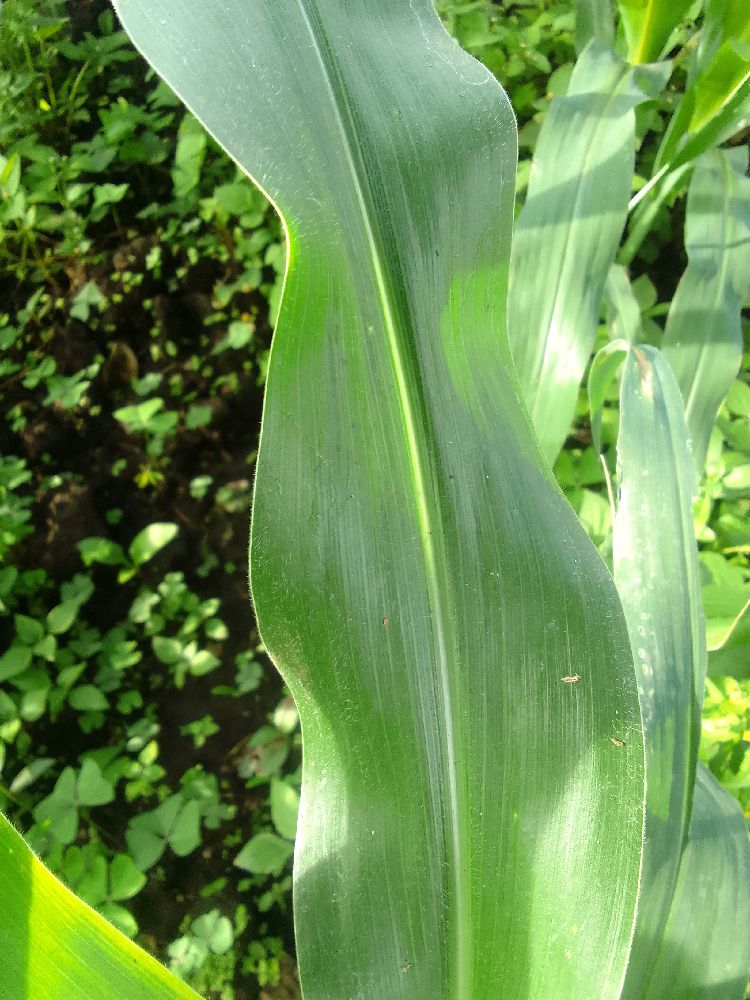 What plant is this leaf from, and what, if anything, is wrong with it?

maize, healthy
